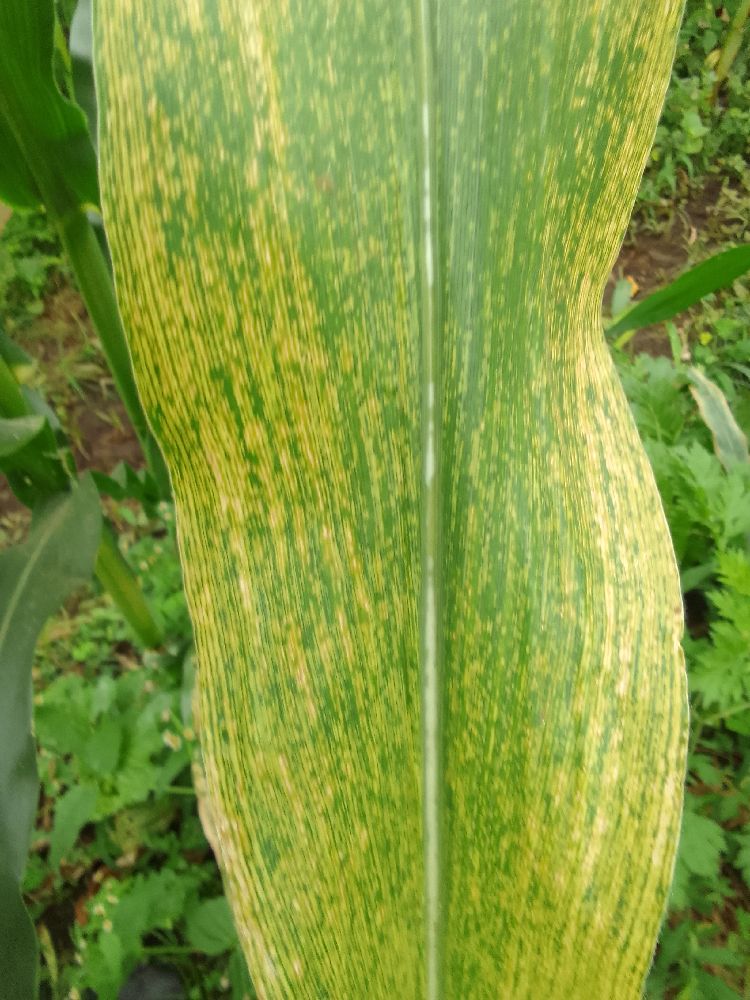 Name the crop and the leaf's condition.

maize, maize lethal necrosis
